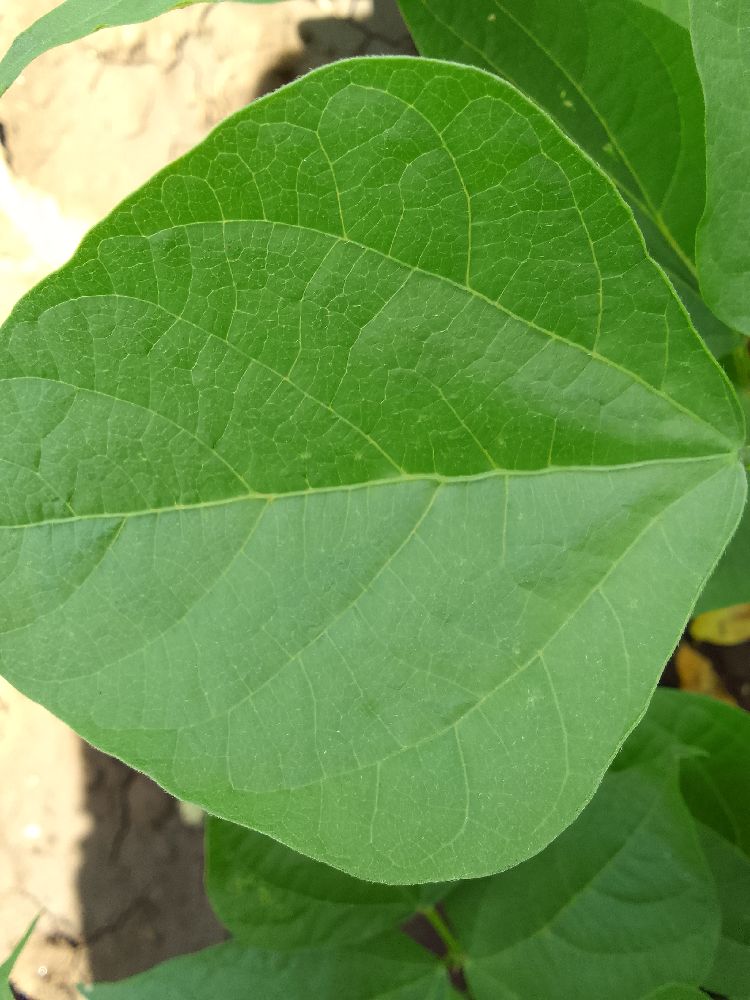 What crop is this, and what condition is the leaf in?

common bean, healthy
